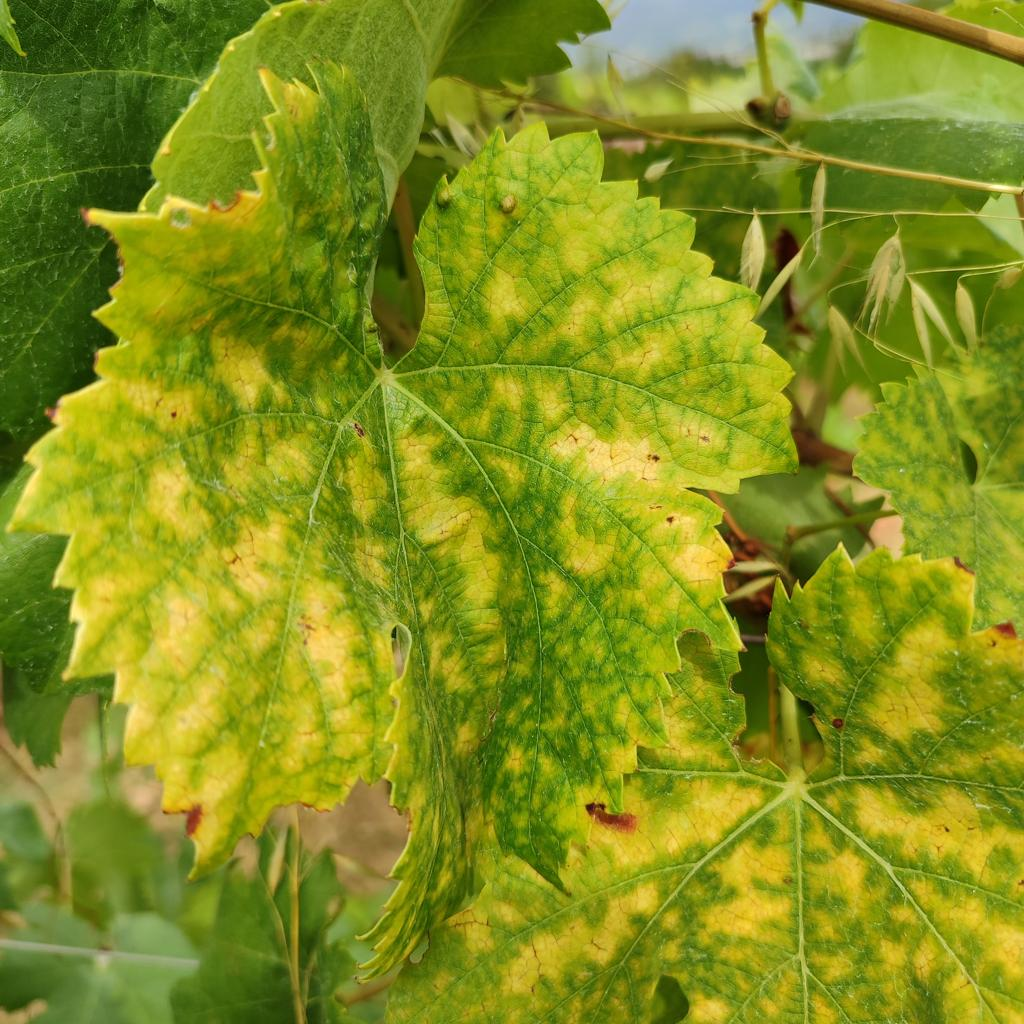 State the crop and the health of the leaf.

grapevine, esca complex
